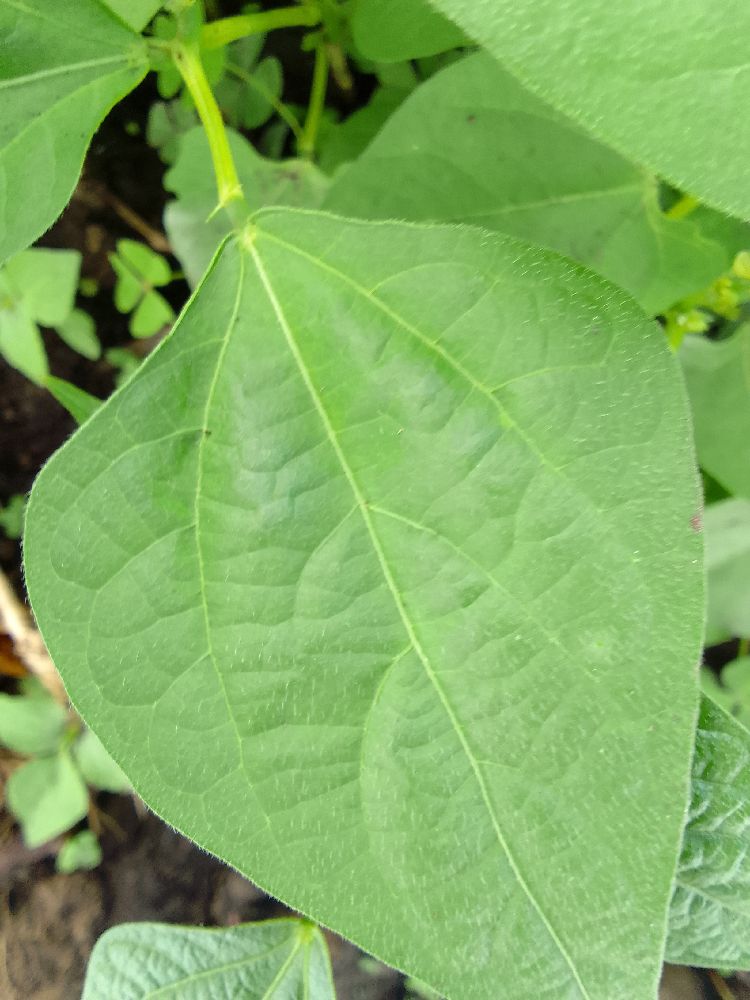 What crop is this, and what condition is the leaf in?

common bean, healthy
